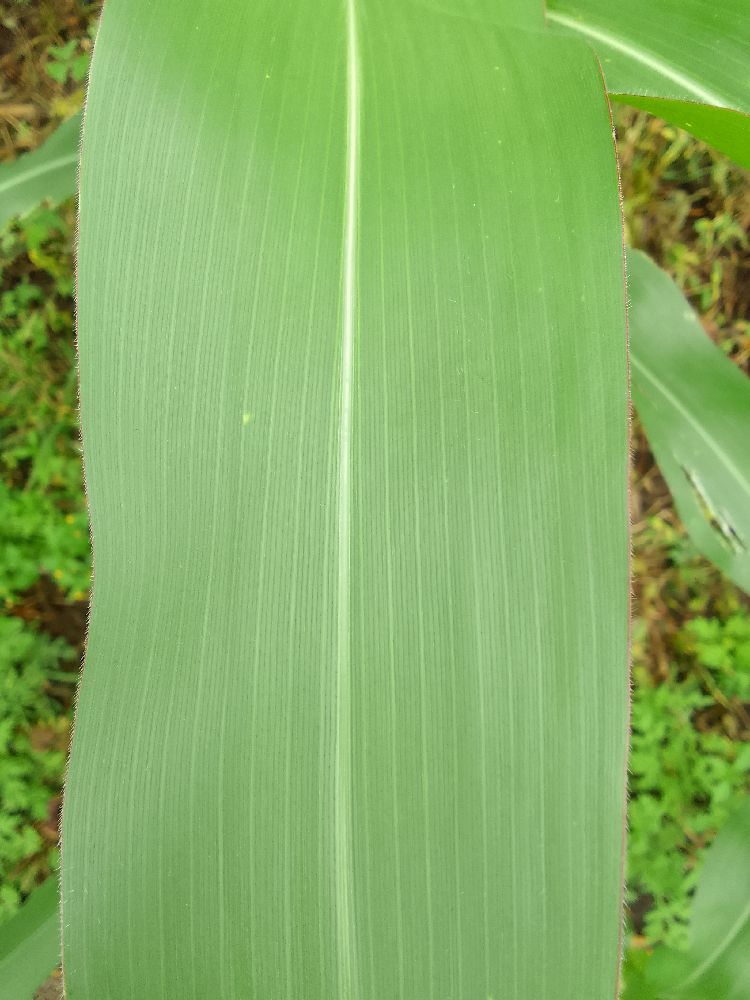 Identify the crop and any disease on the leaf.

maize, healthy
